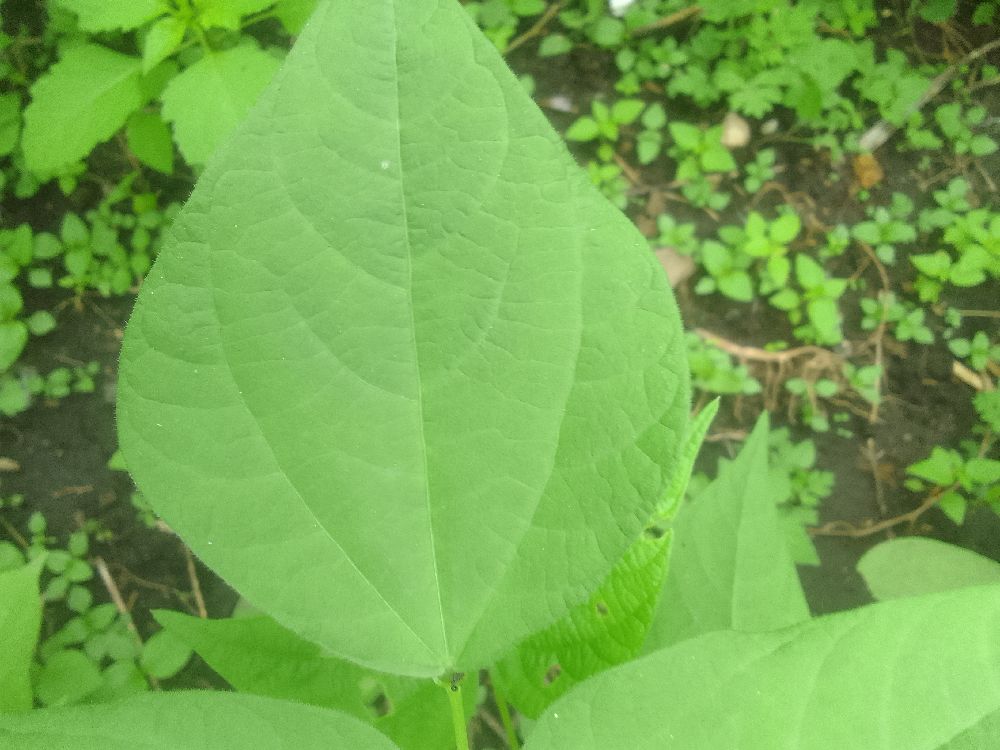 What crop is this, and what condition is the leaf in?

common bean, healthy
